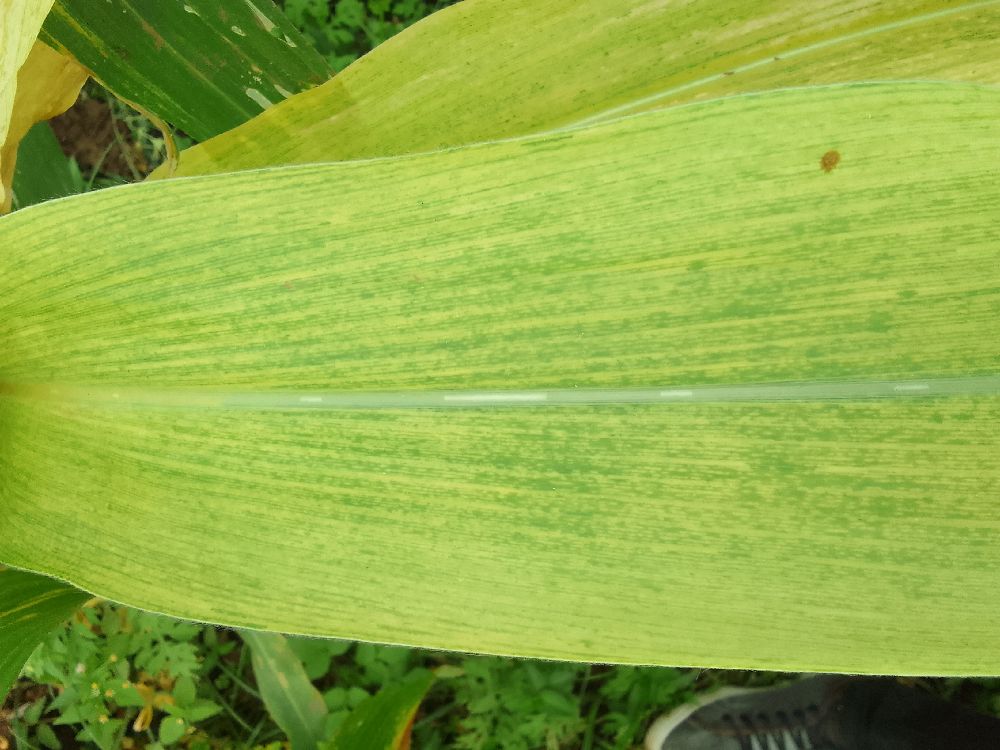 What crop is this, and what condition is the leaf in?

maize, maize lethal necrosis
